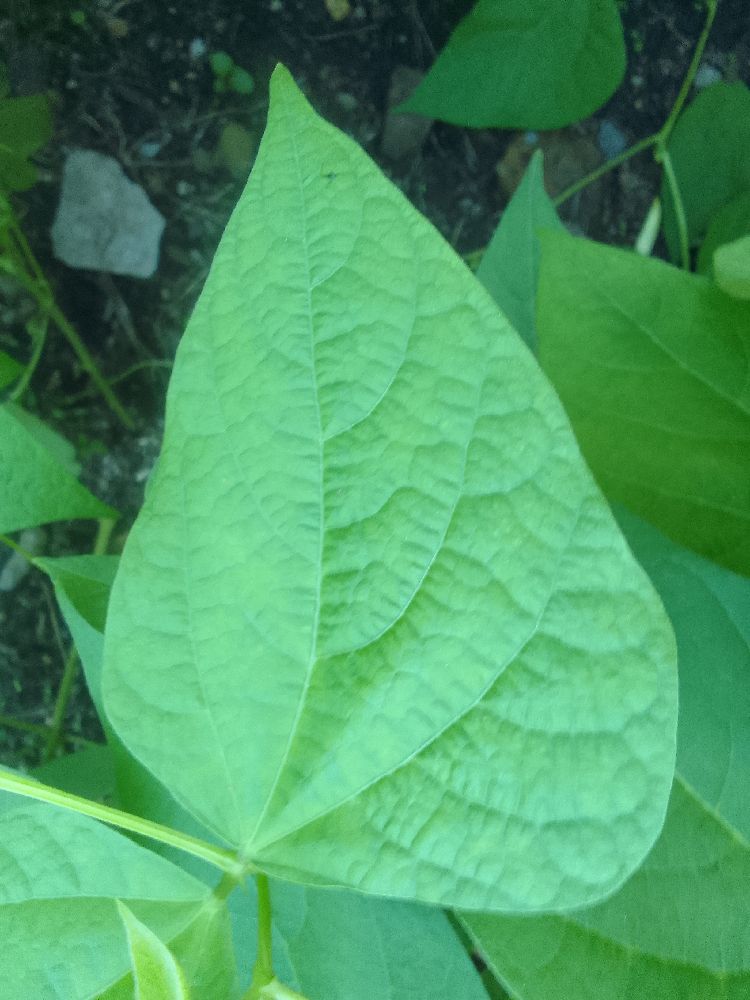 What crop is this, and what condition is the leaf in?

common bean, healthy
